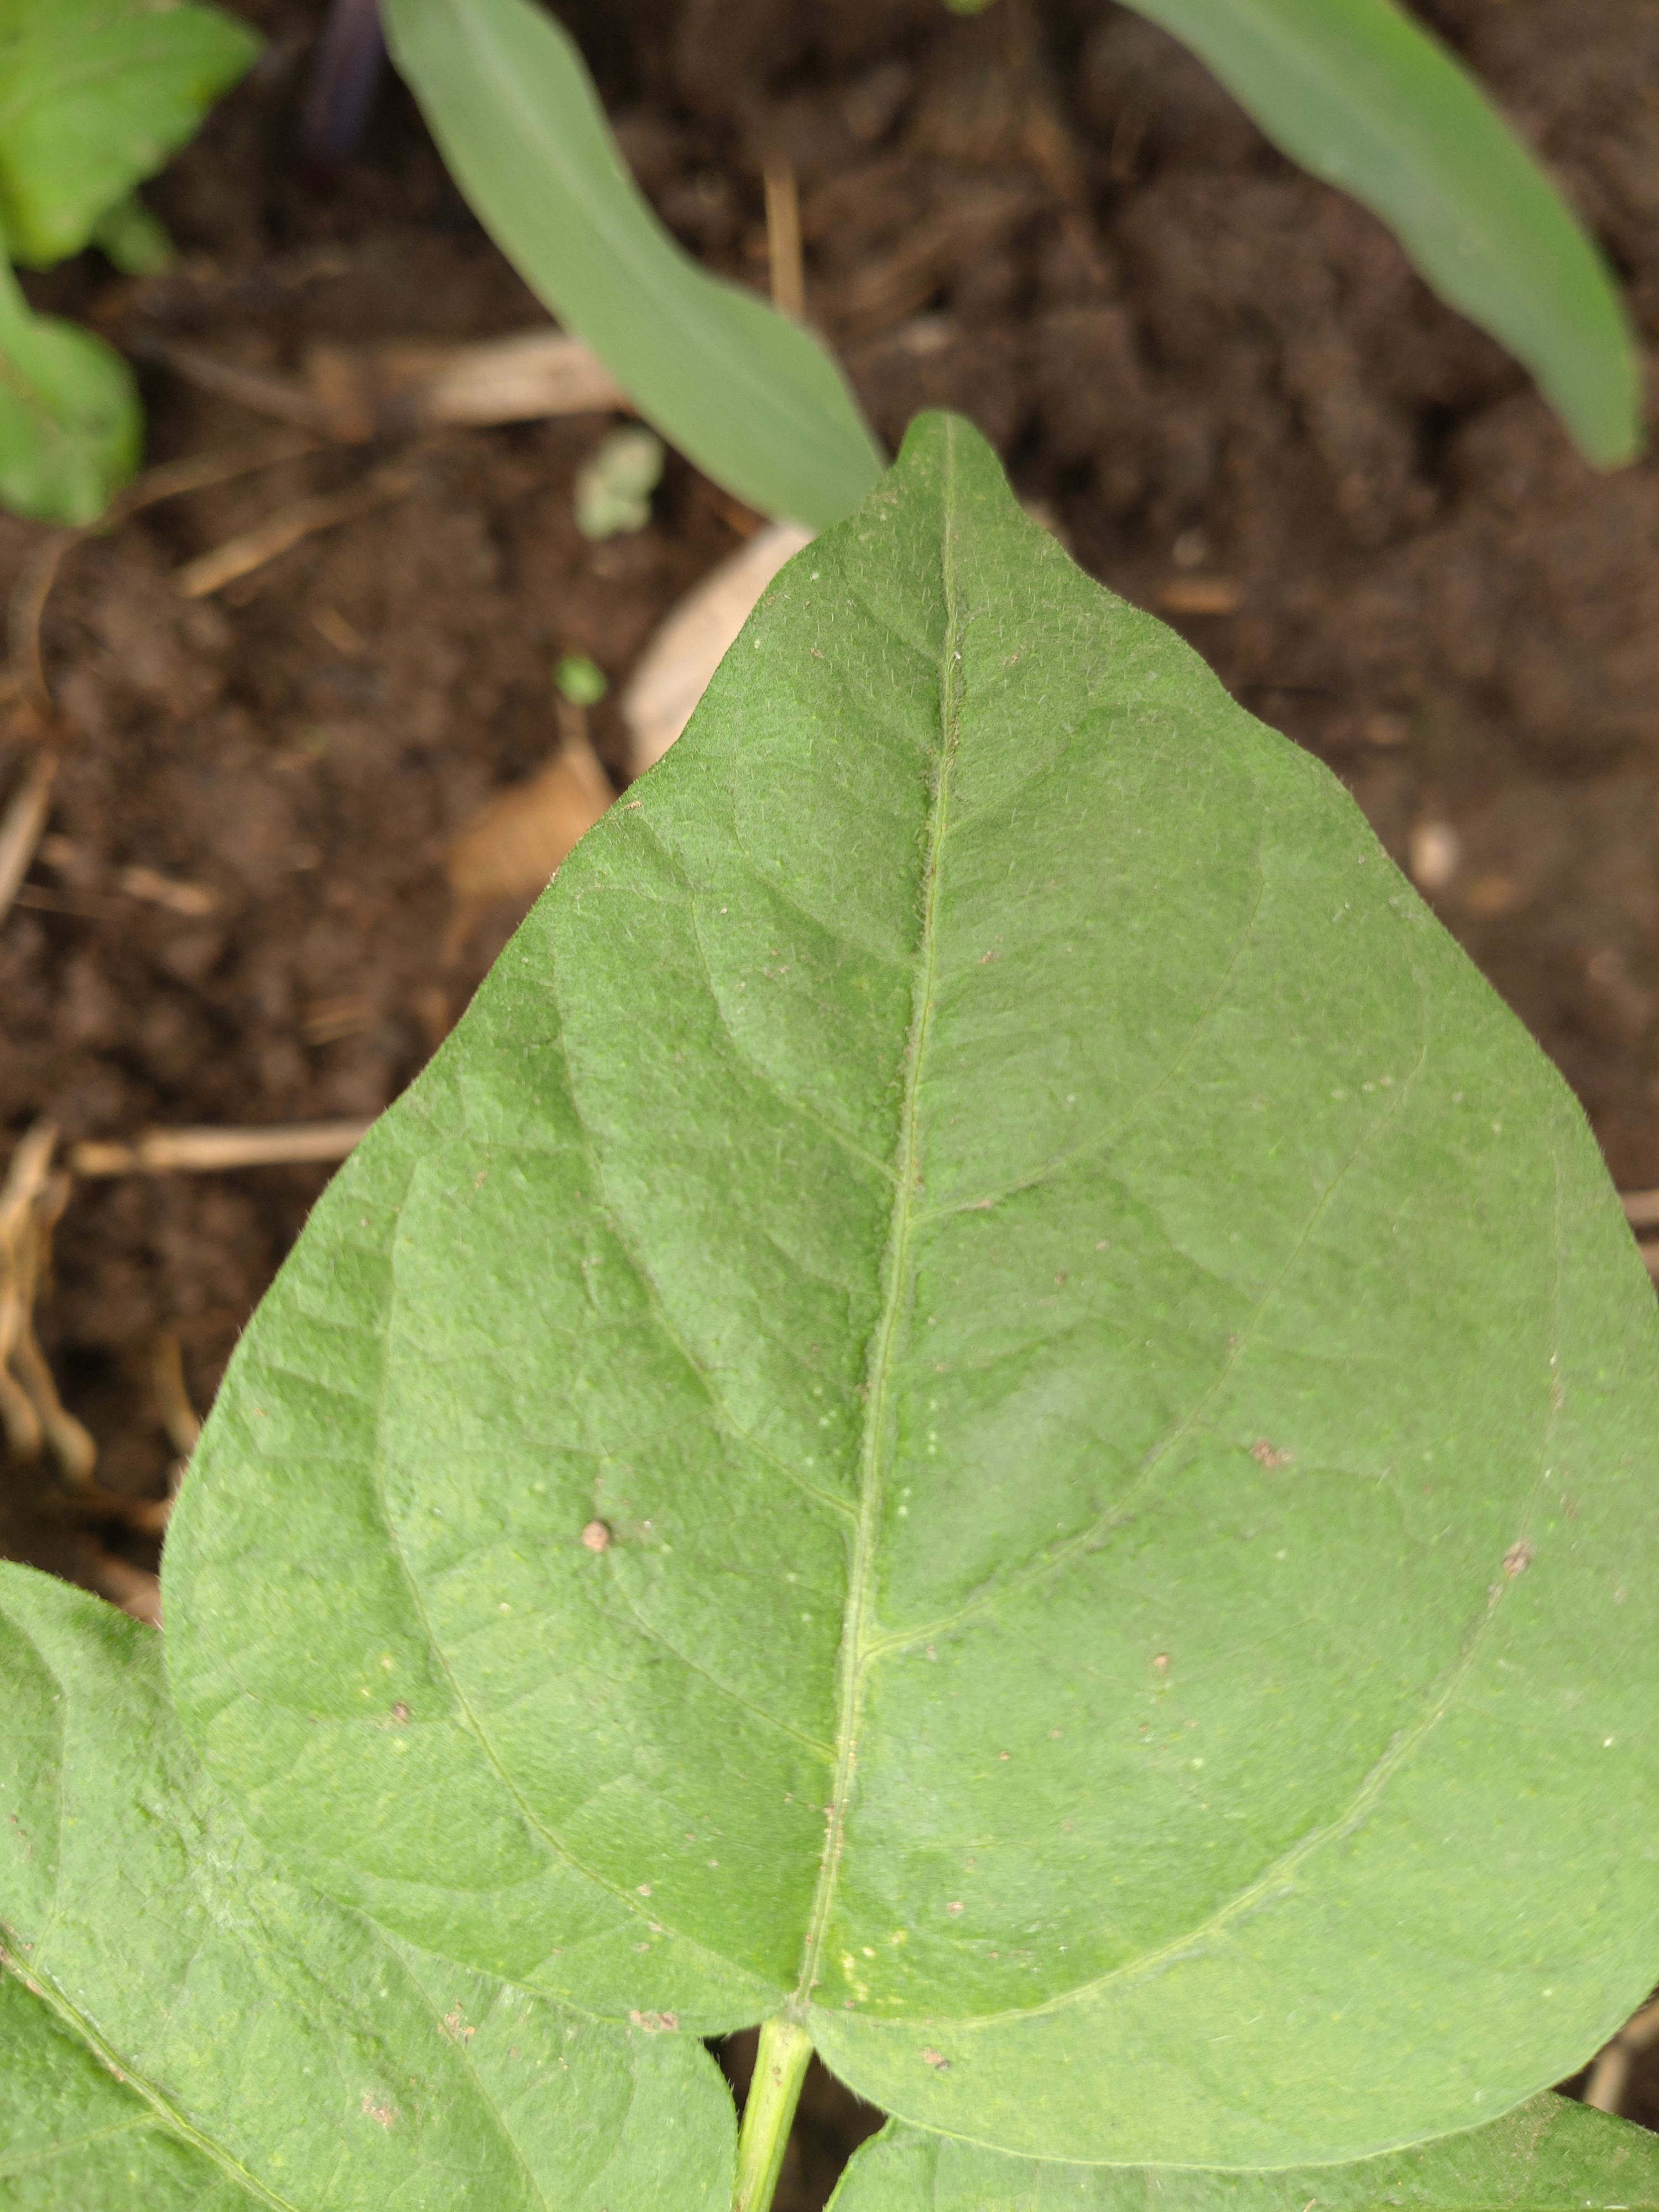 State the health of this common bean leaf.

healthy
